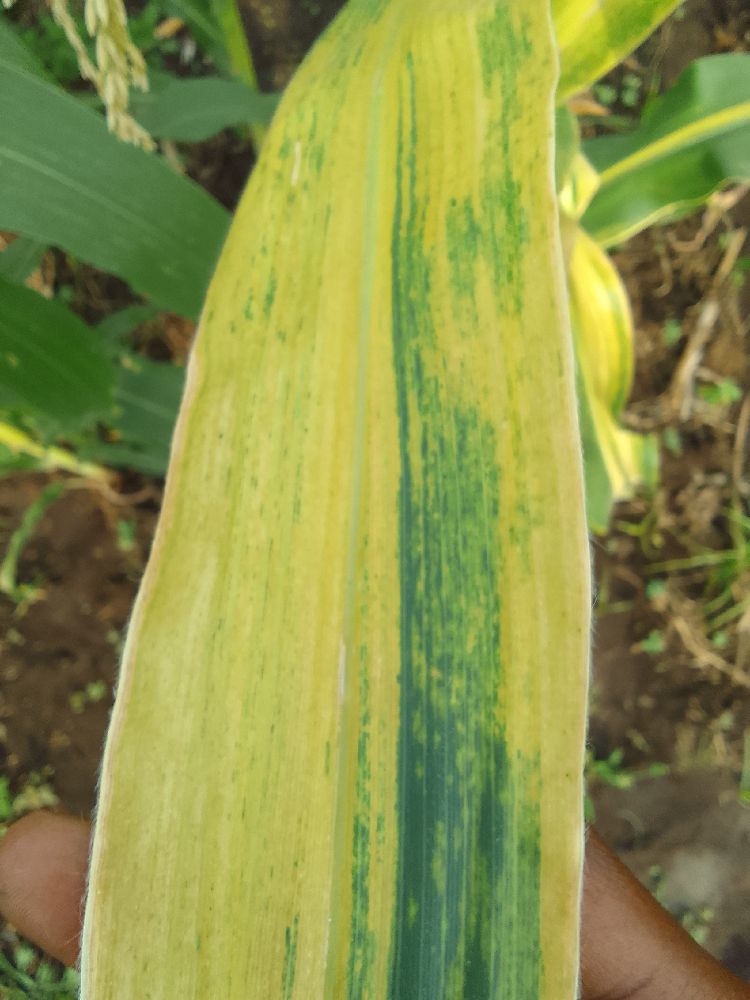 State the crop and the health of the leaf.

maize, maize lethal necrosis
